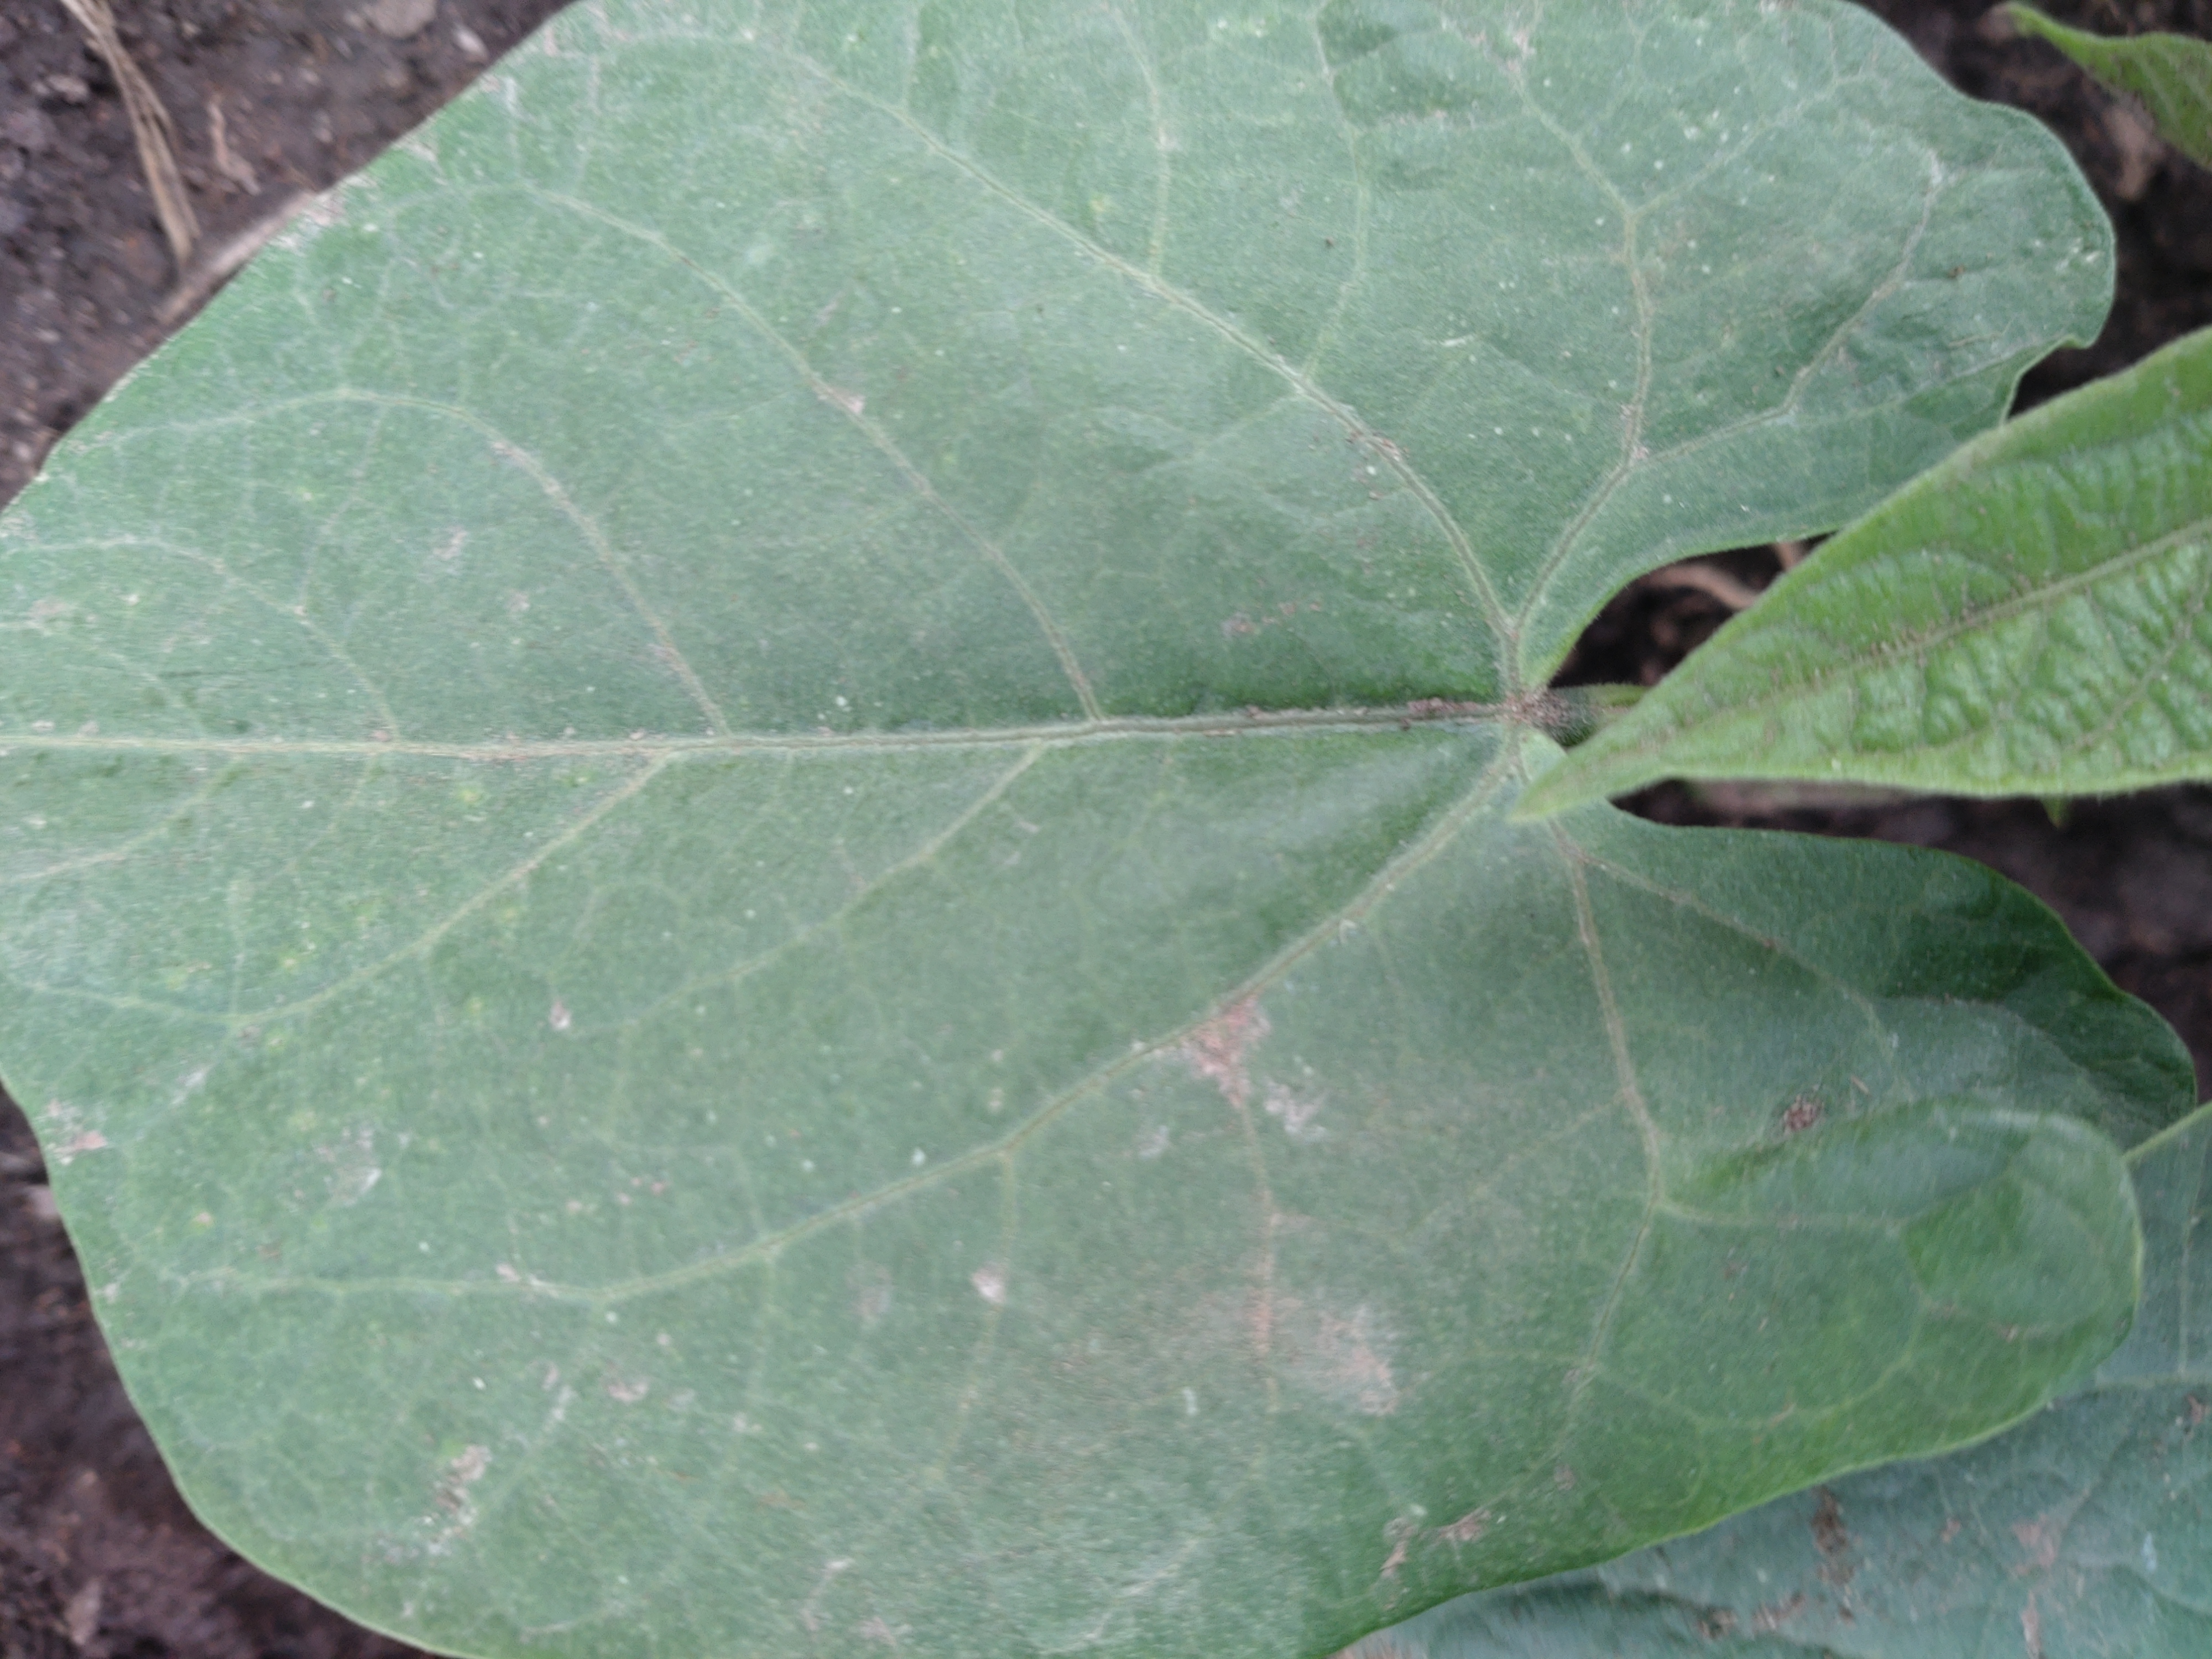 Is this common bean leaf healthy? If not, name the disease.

healthy
